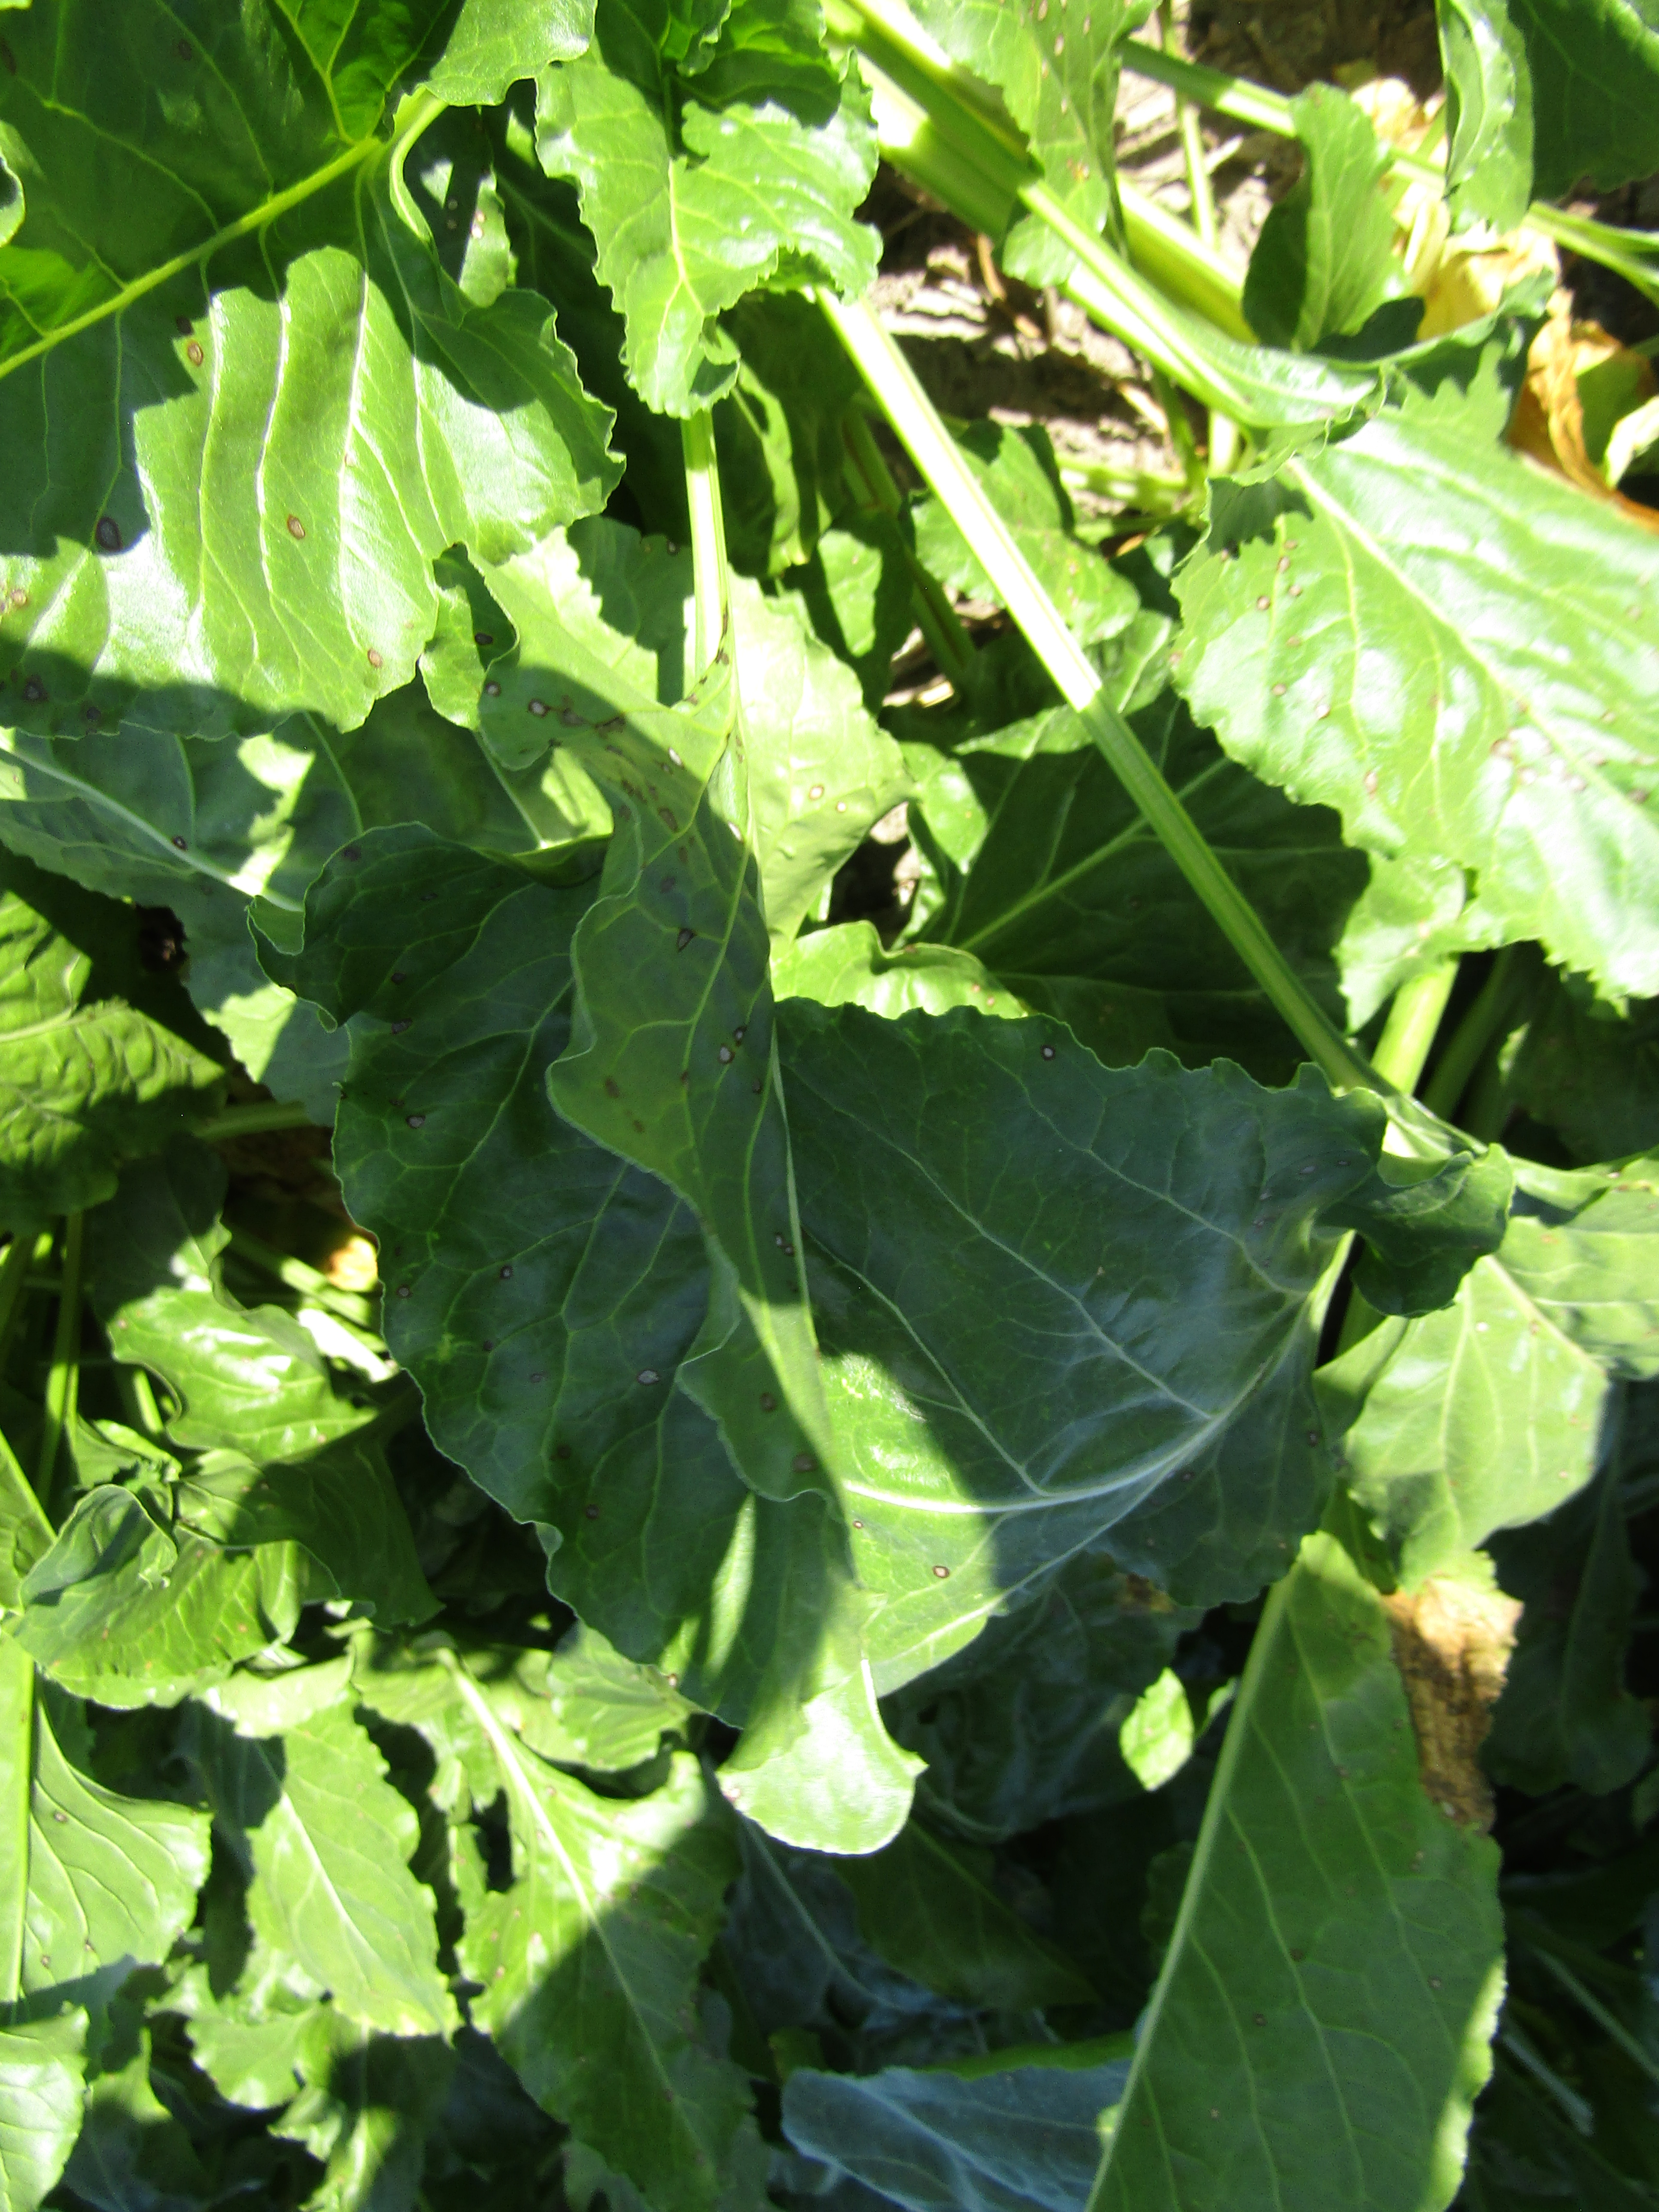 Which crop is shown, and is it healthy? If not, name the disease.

beet, cercospora
